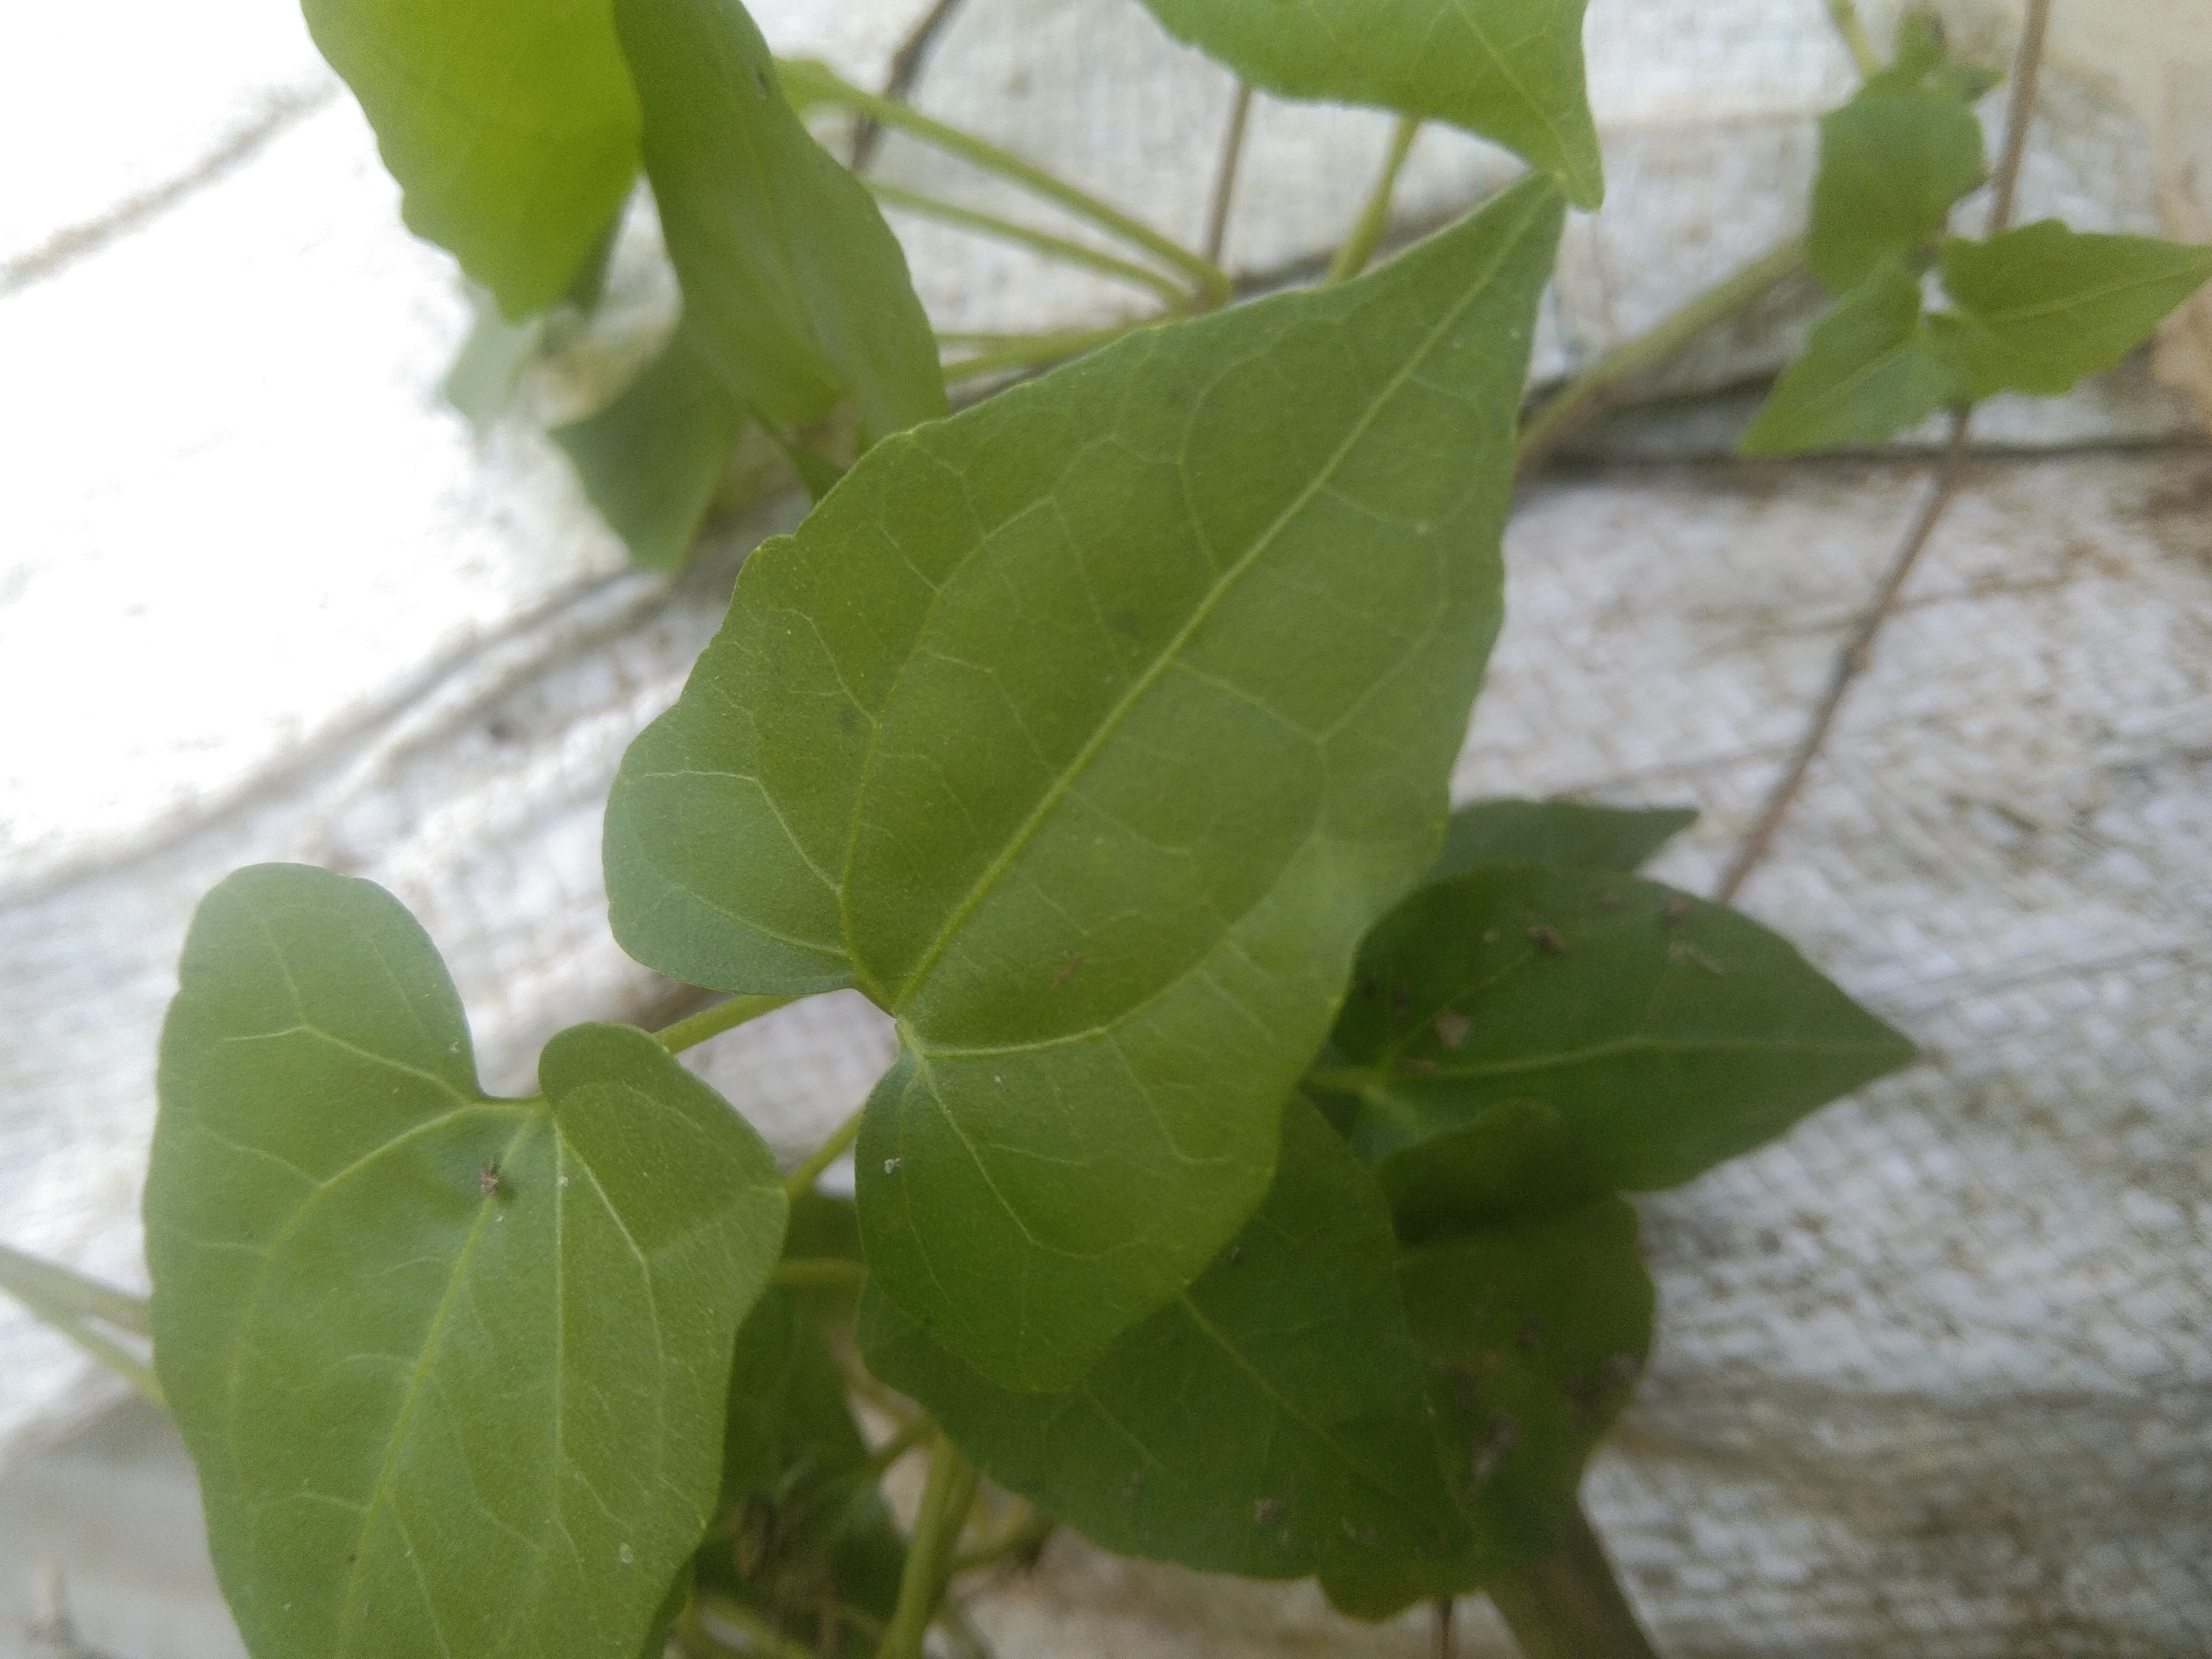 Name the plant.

bitter vine
